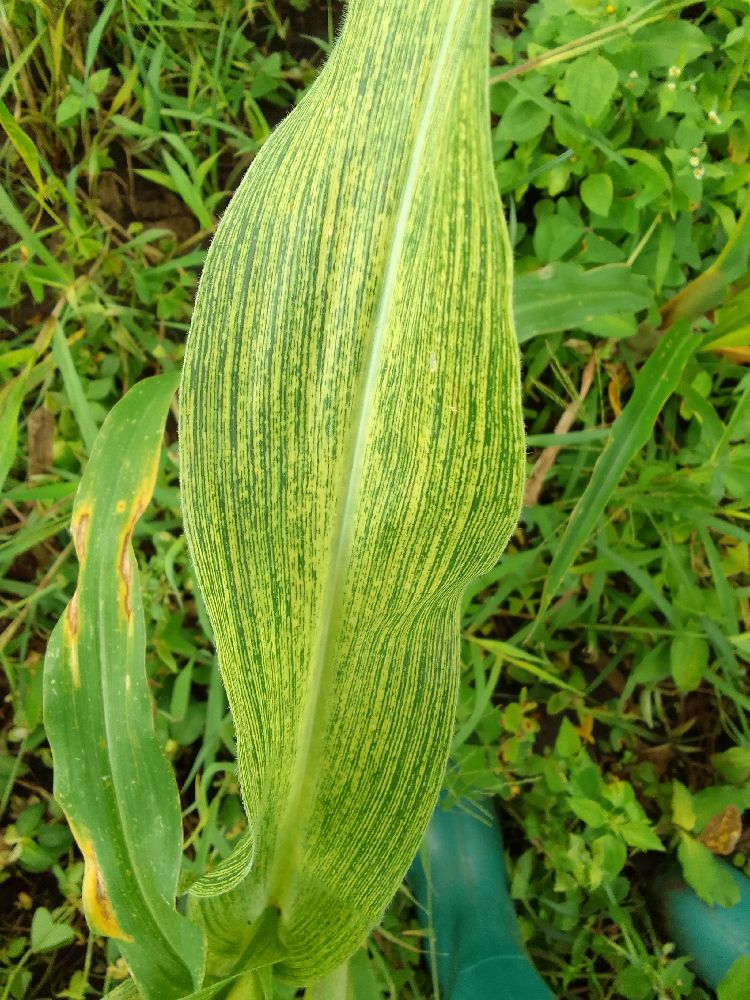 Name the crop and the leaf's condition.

maize, maize streak virus
